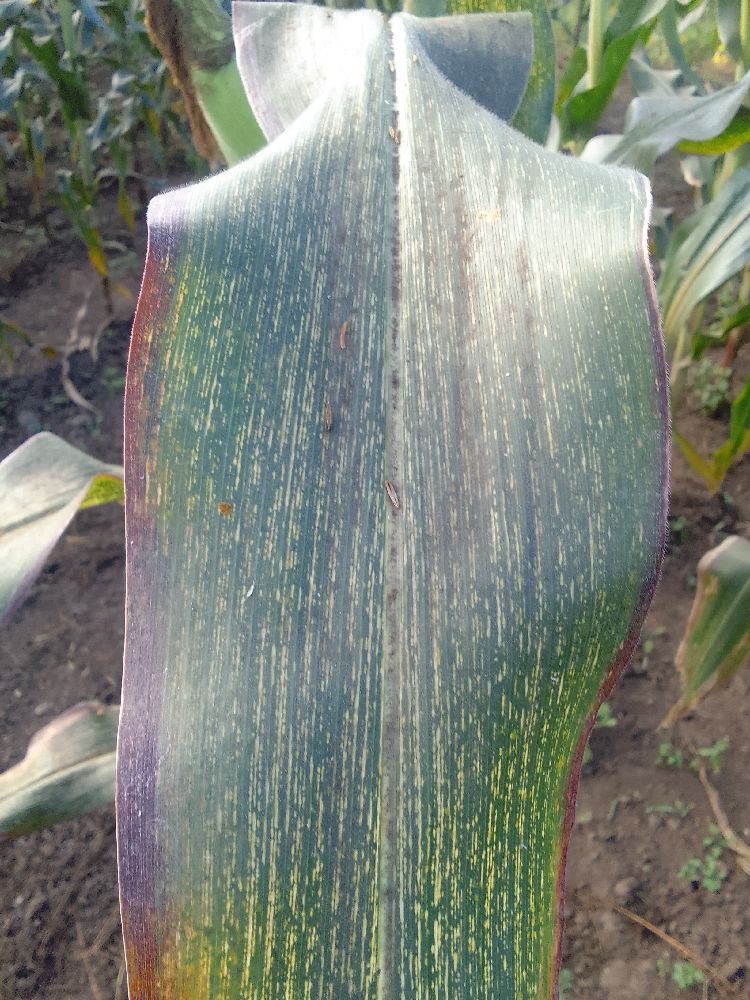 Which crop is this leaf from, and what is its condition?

maize, maize streak virus
